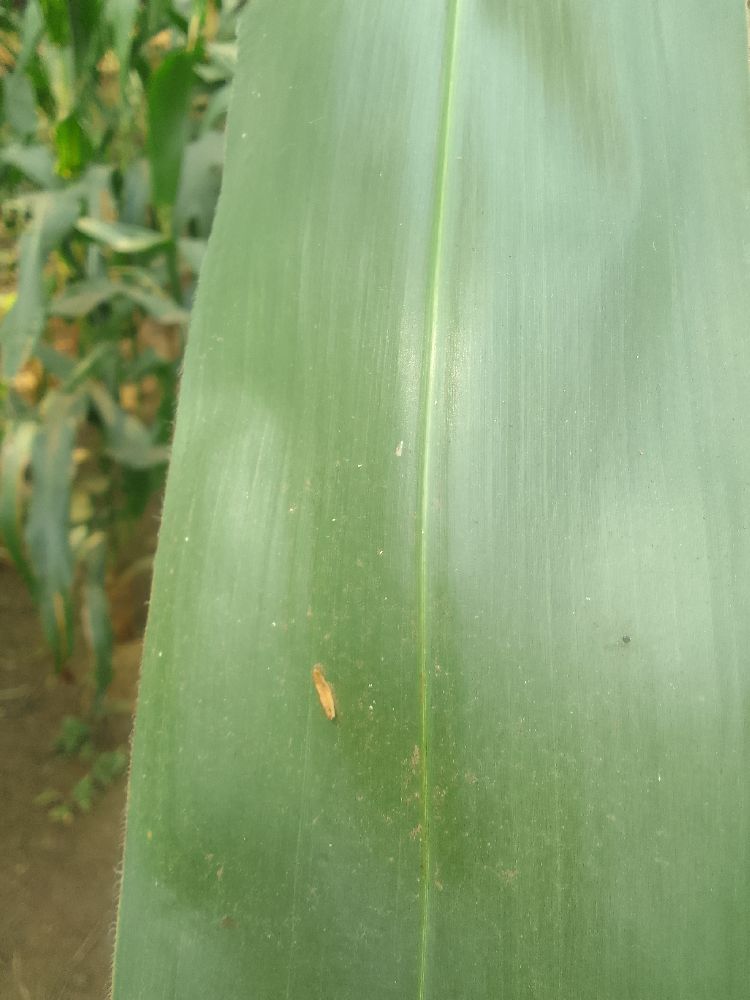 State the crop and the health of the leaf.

maize, healthy
